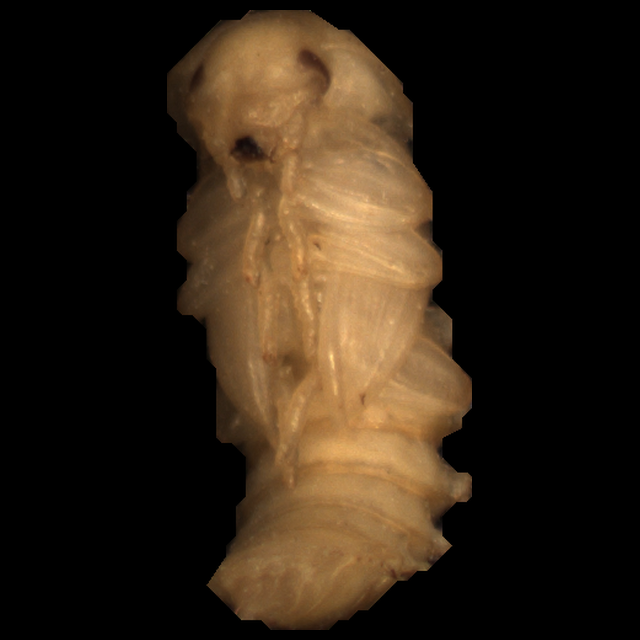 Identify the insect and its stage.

mealworm pupa
